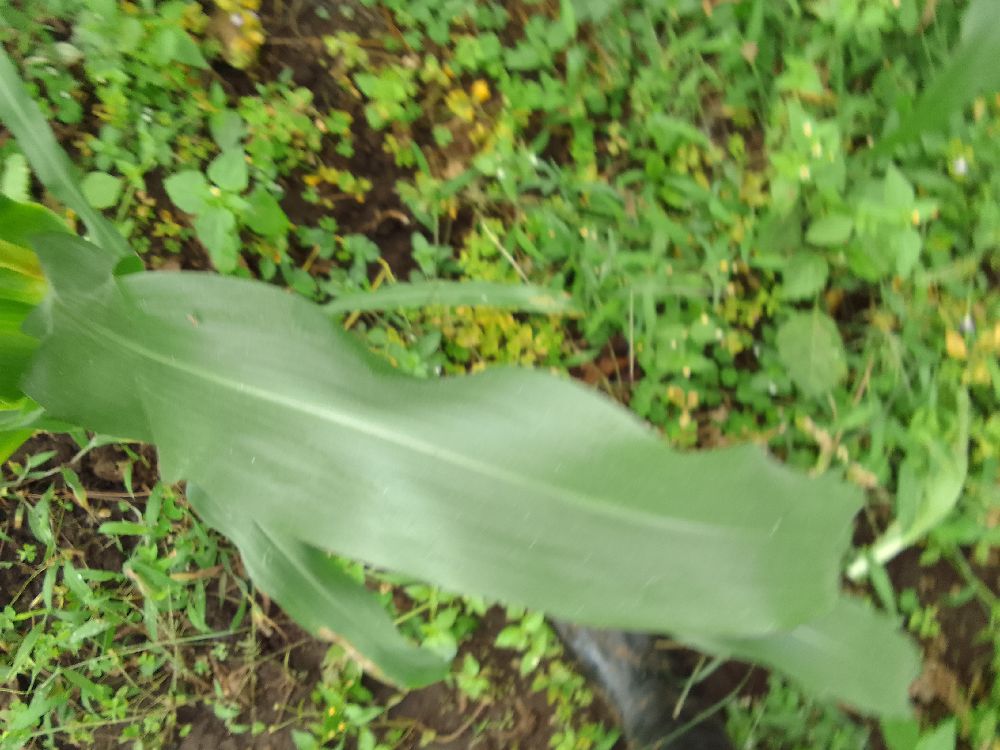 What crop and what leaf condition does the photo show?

maize, healthy
